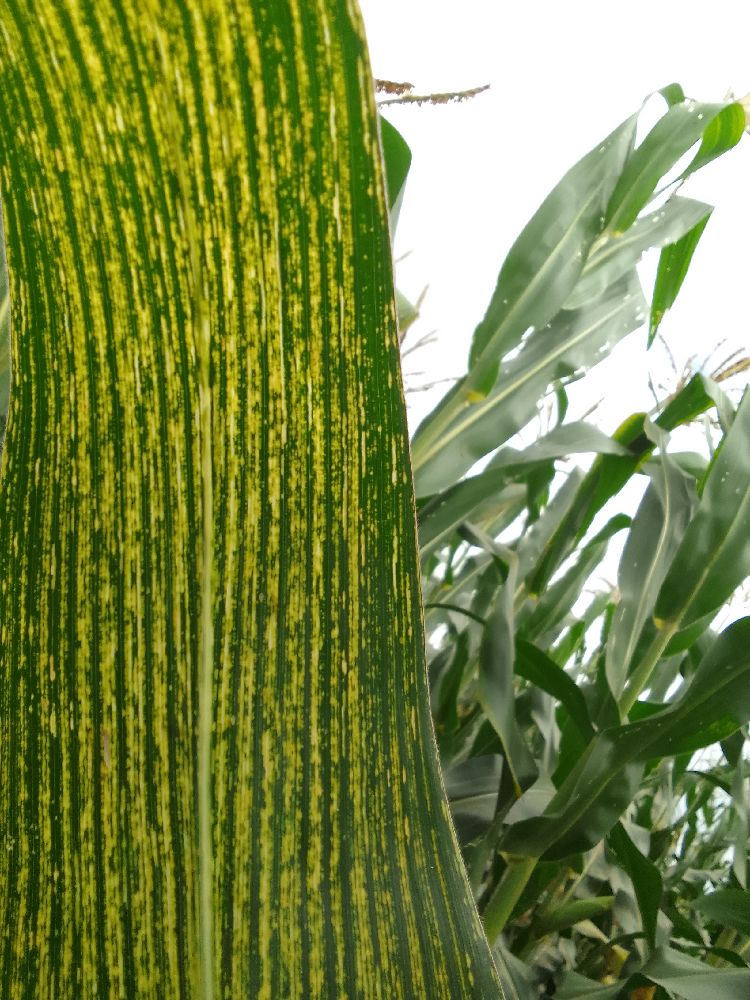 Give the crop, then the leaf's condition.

maize, maize streak virus
